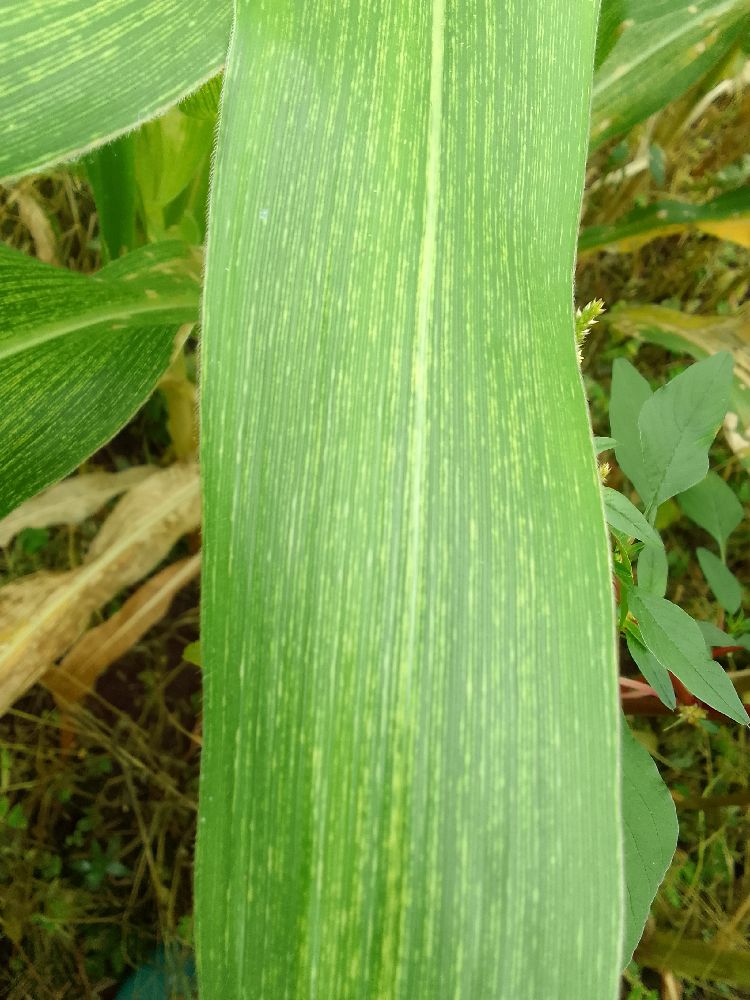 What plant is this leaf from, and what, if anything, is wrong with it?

maize, maize streak virus
